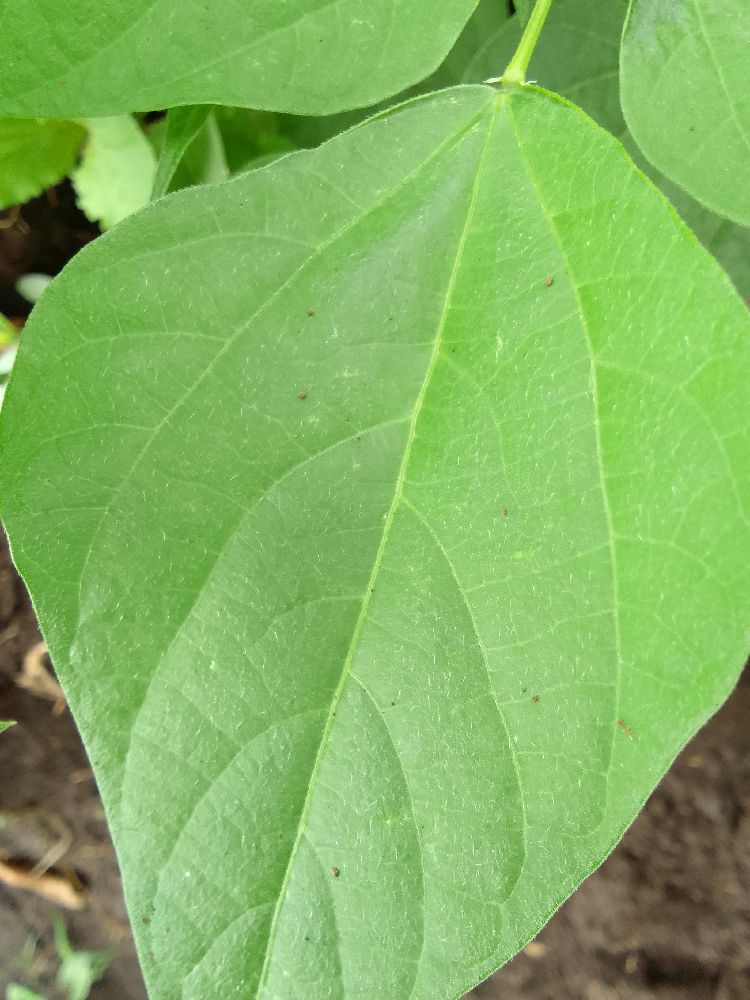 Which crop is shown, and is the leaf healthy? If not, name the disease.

common bean, healthy
